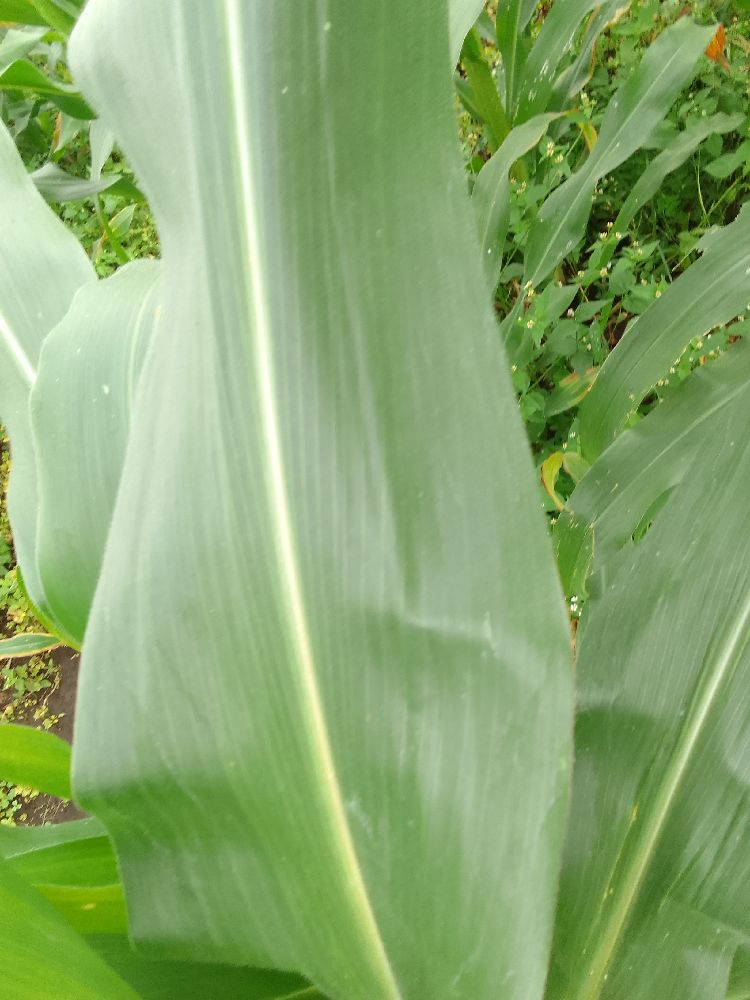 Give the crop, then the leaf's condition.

maize, healthy
